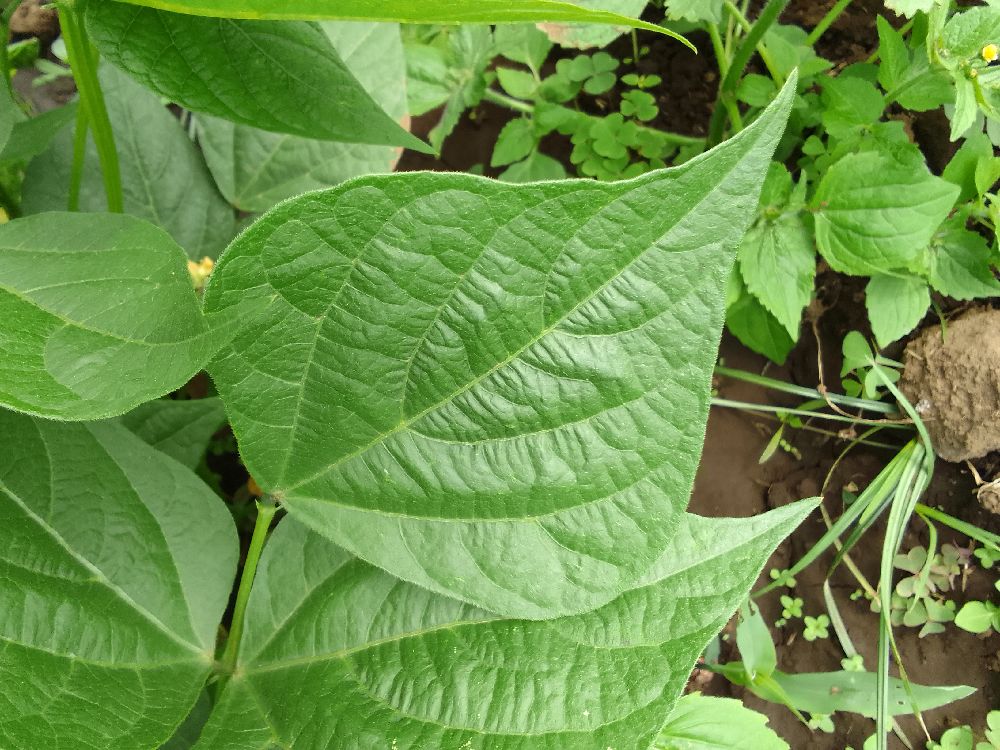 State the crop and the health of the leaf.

common bean, healthy
